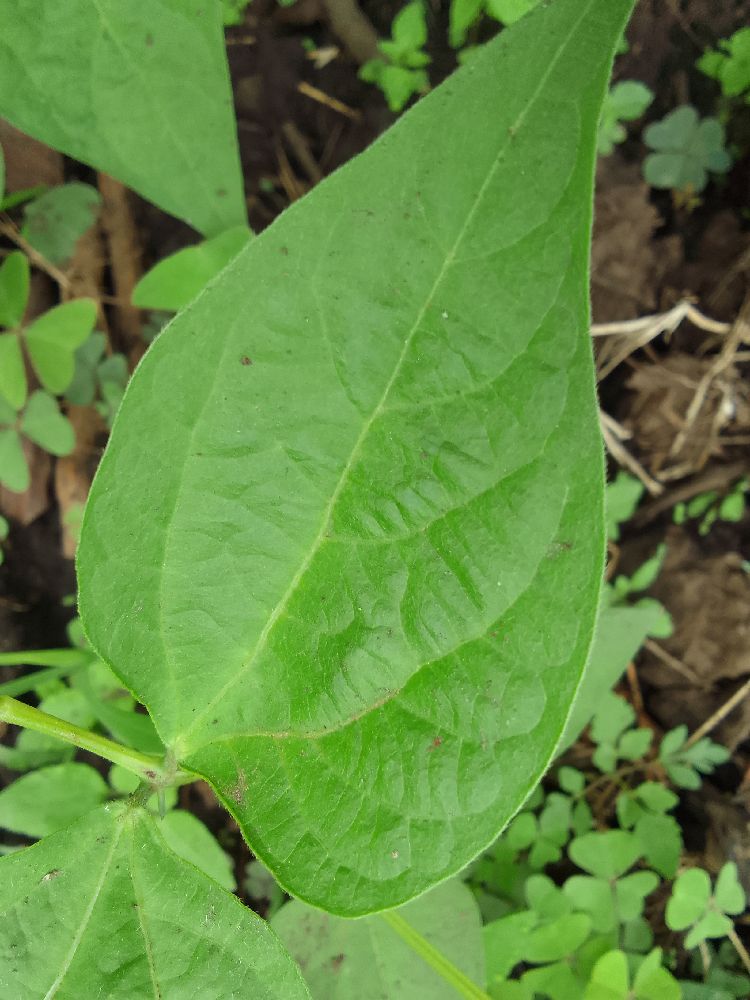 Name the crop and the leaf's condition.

common bean, healthy
